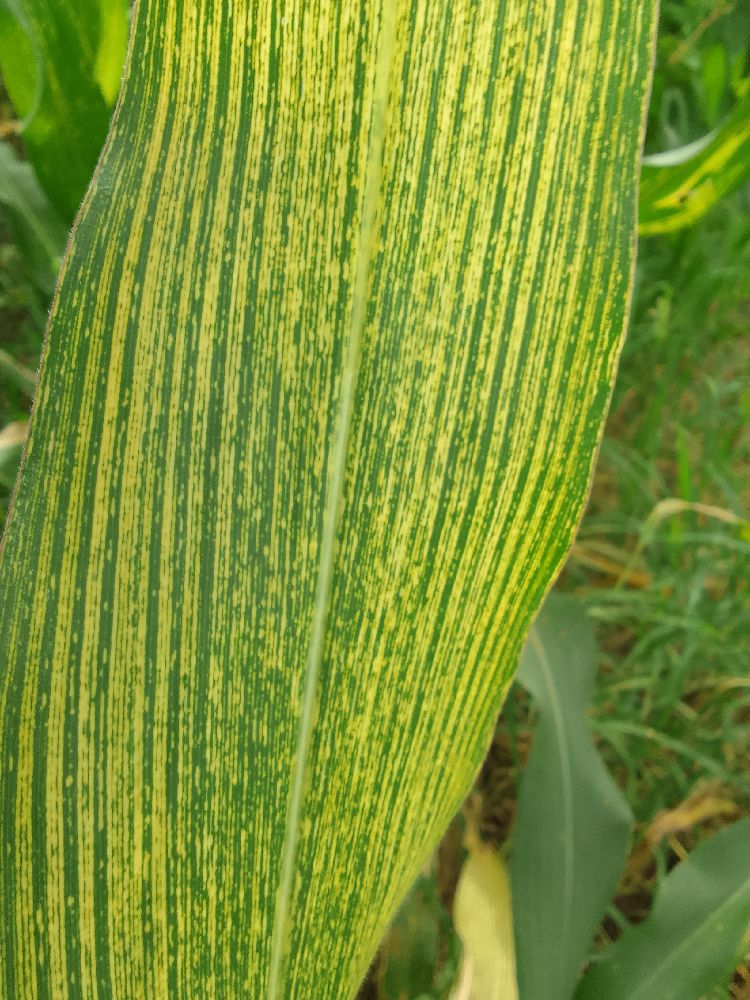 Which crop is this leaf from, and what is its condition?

maize, maize streak virus
